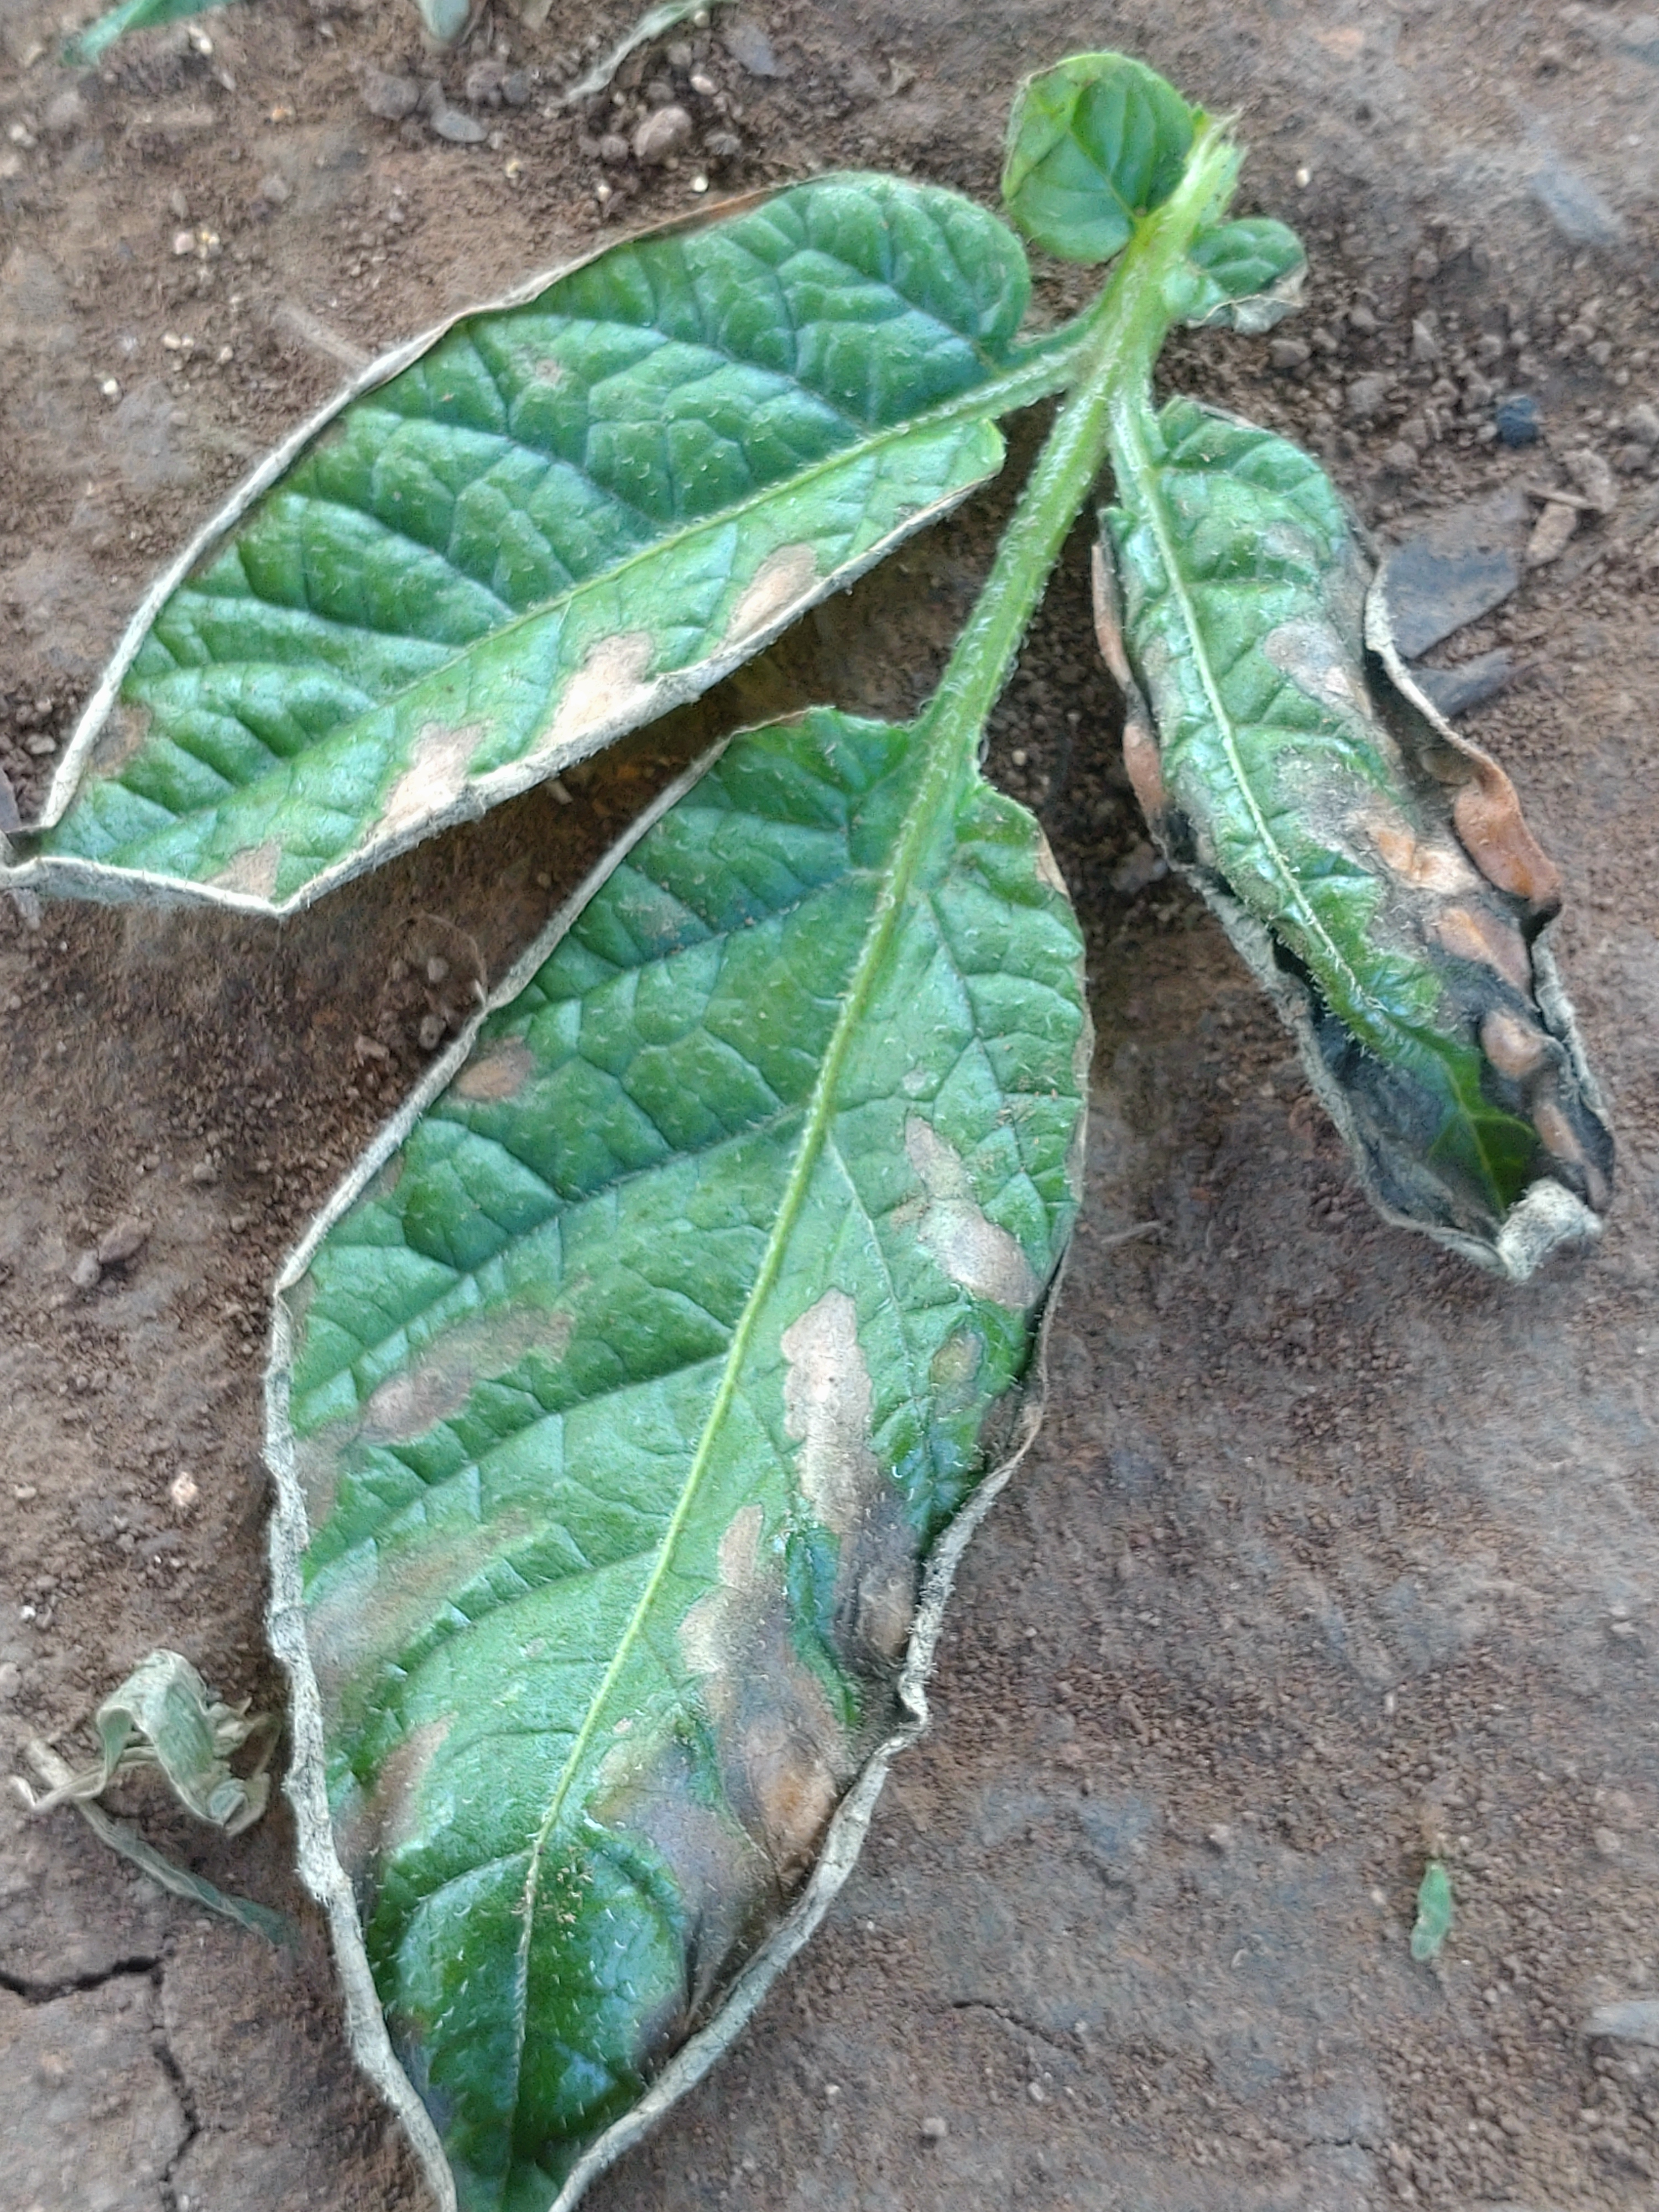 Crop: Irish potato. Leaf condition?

early blight
